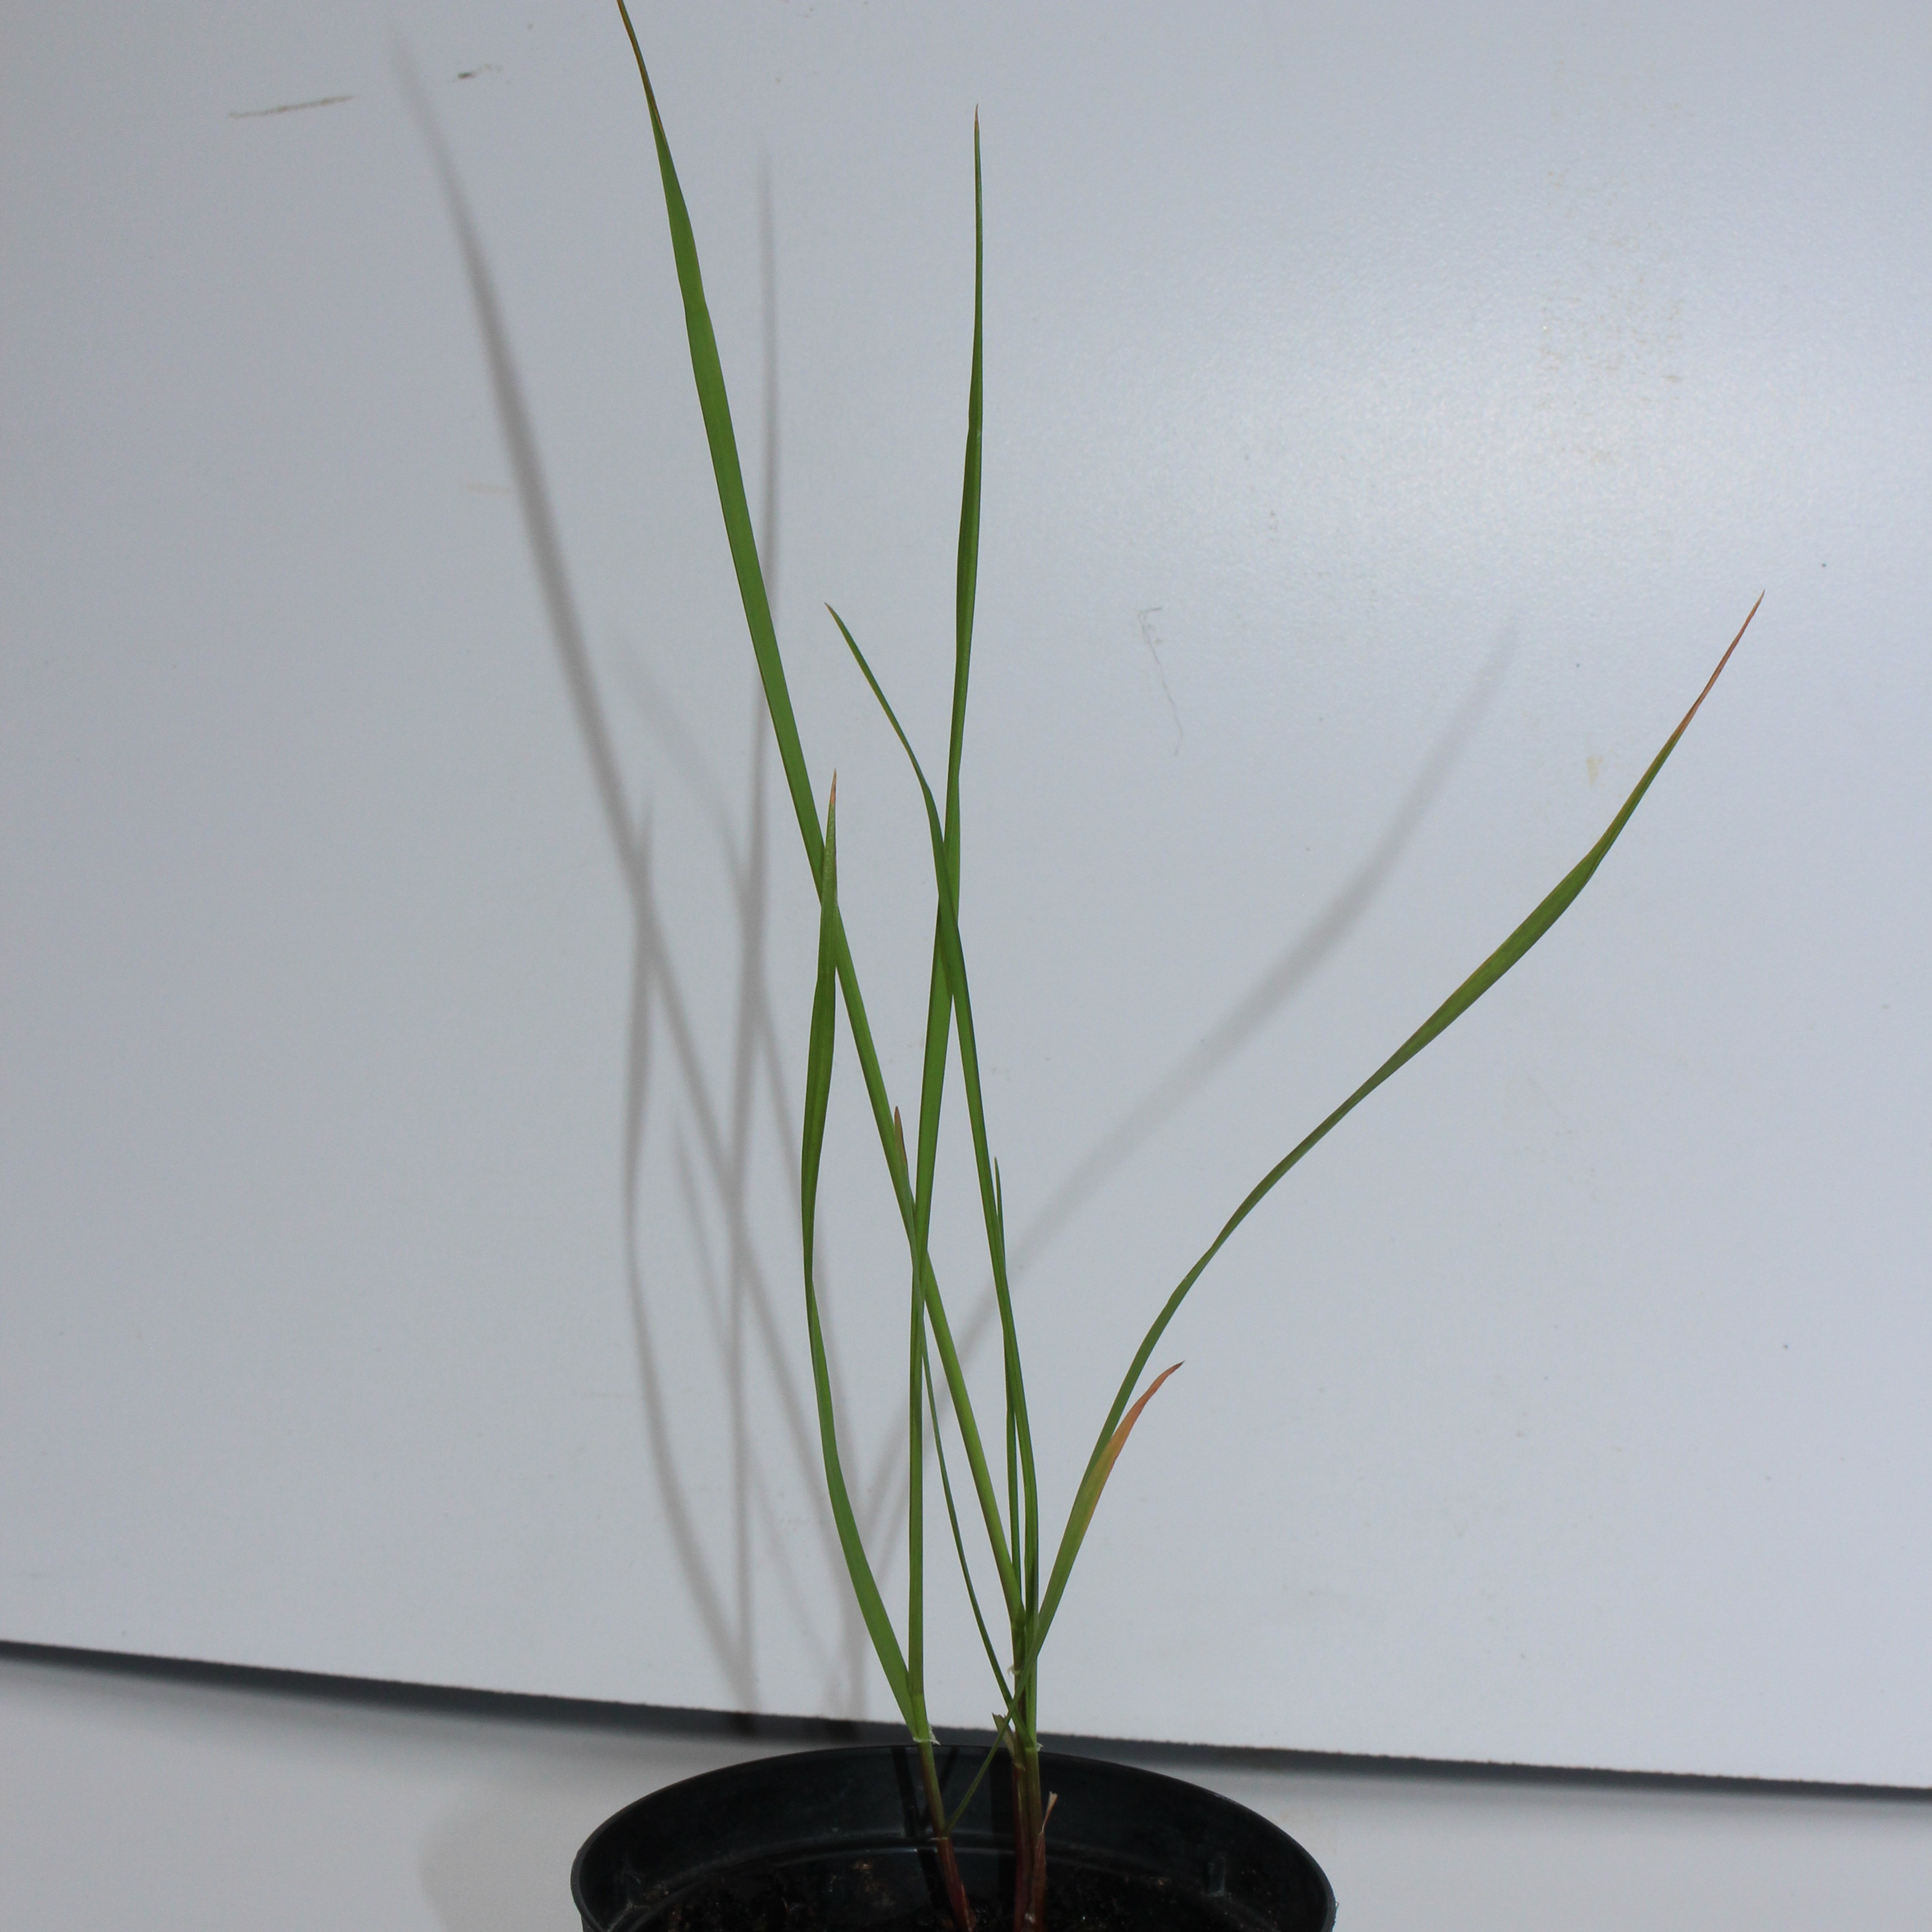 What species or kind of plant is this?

Lolium multiflorum
